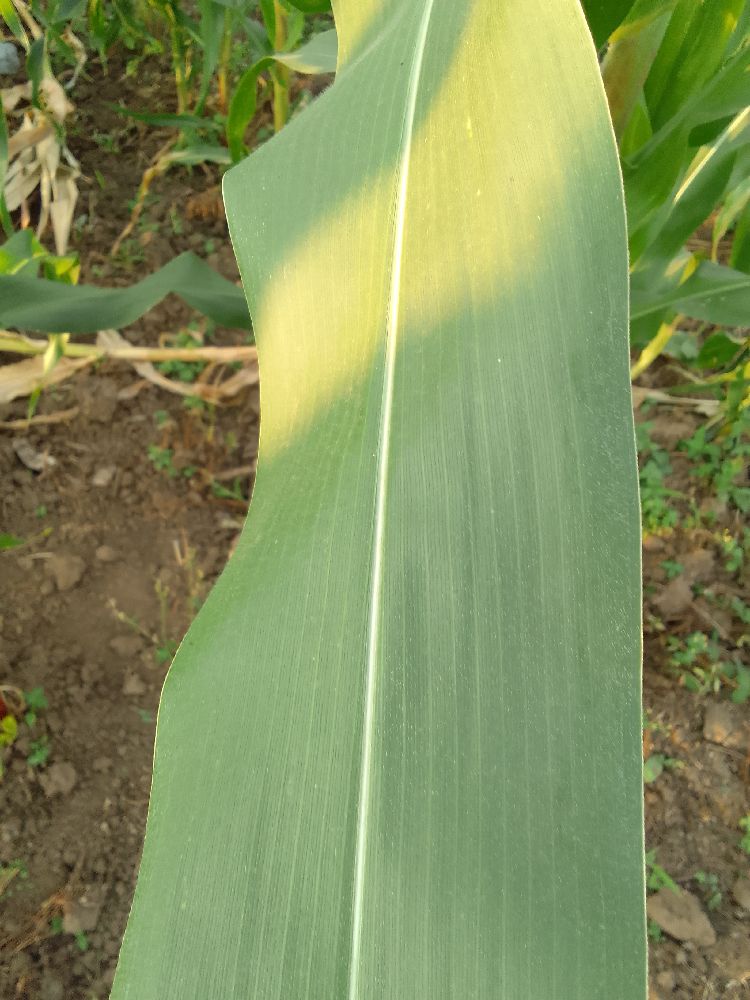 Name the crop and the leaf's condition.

maize, healthy
